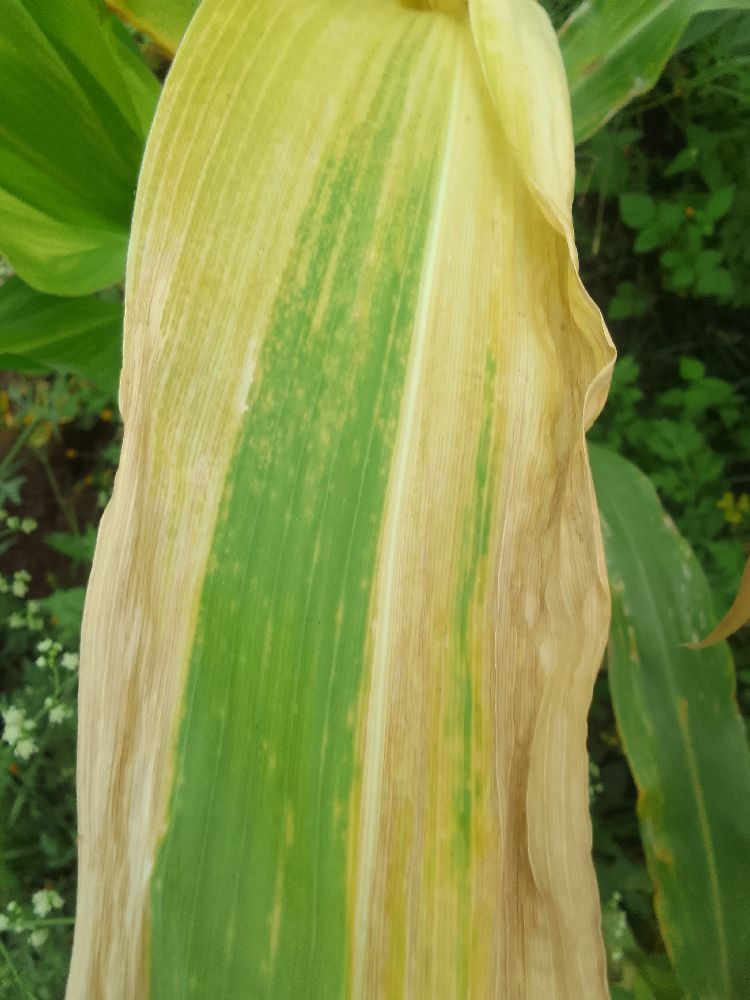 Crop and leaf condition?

maize, maize lethal necrosis
